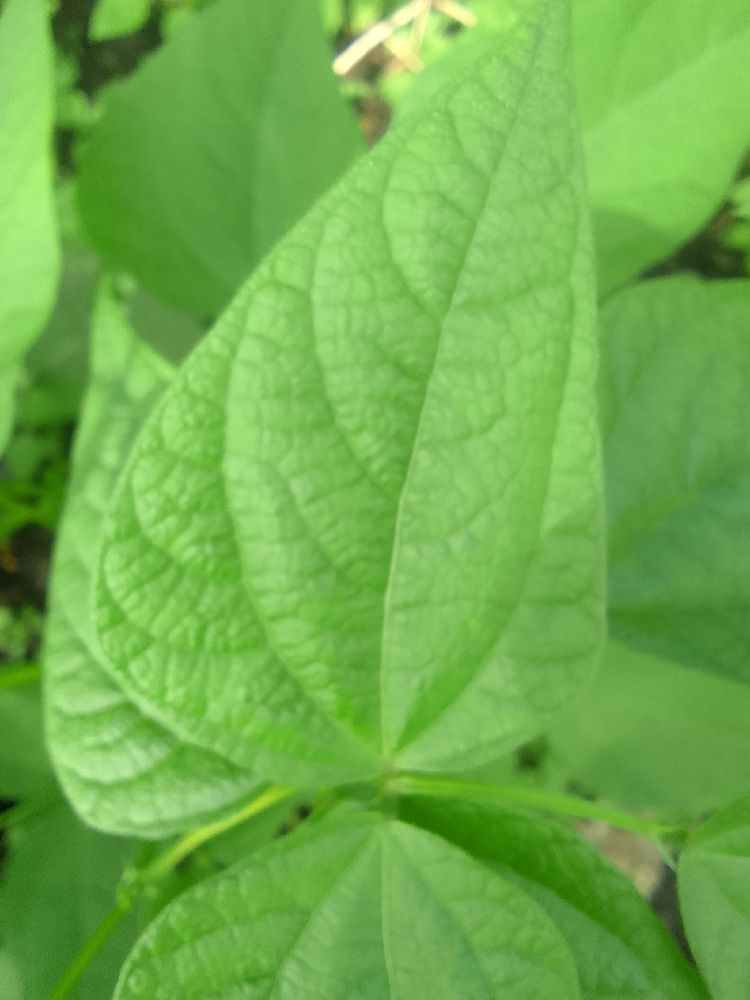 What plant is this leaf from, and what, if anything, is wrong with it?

common bean, healthy
